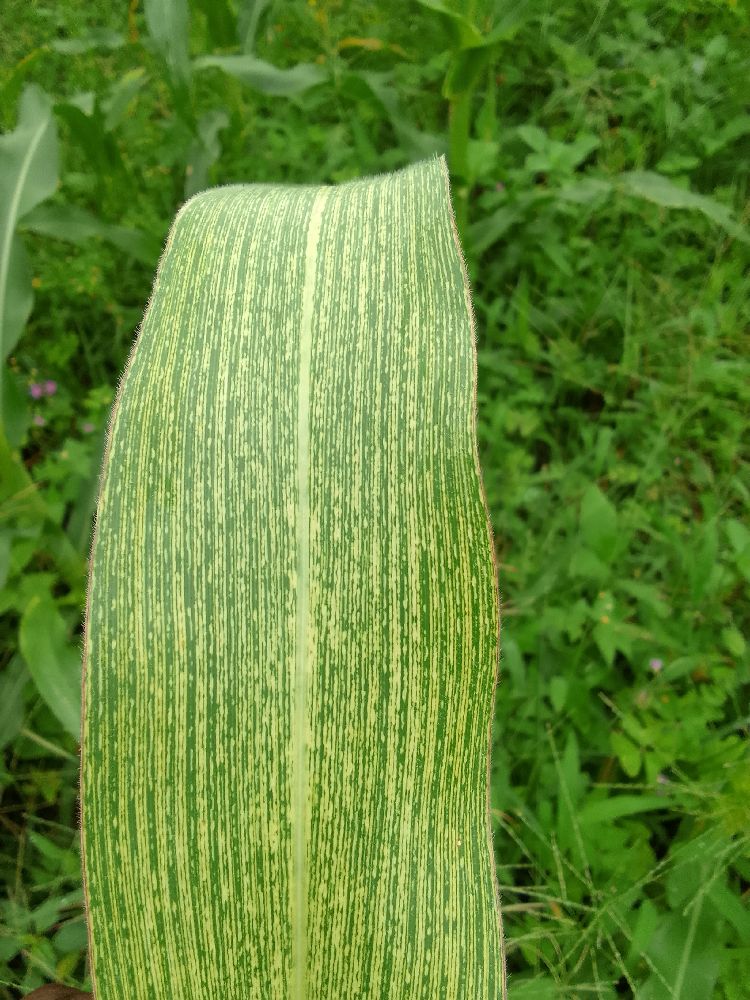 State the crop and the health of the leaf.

maize, maize streak virus
